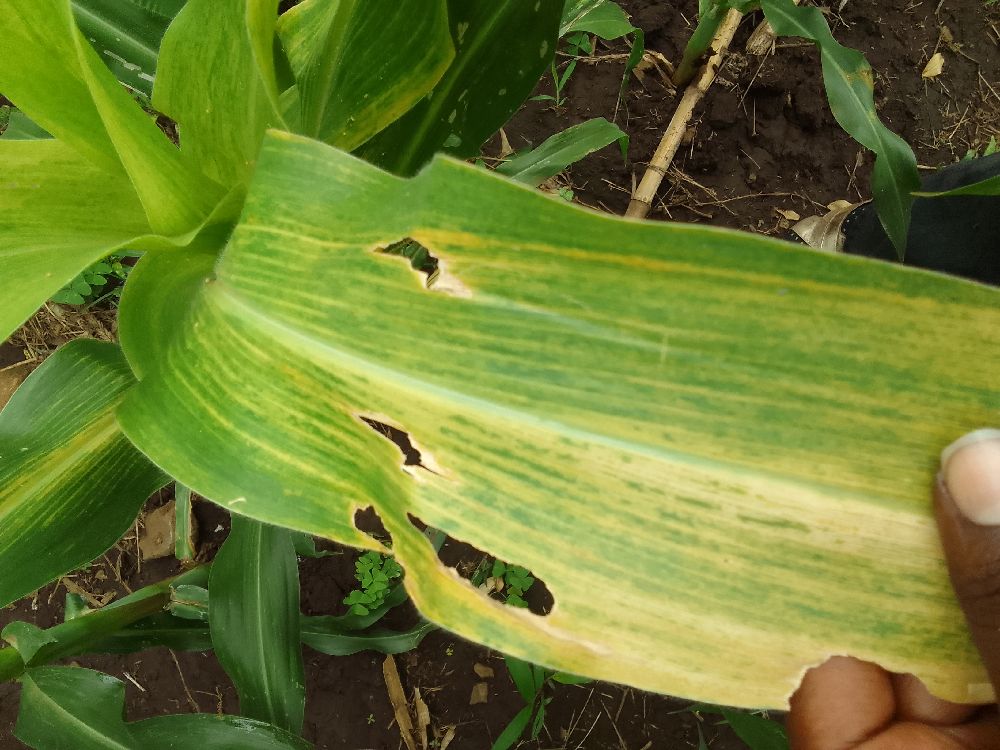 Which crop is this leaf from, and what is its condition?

maize, maize lethal necrosis
